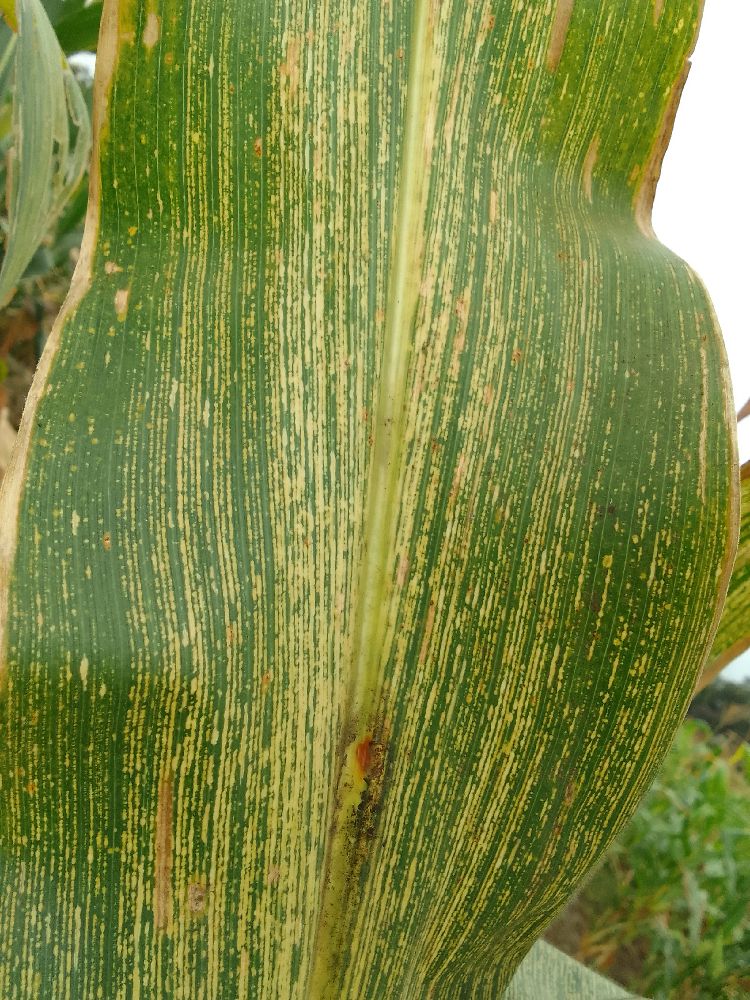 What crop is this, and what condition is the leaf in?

maize, maize streak virus
